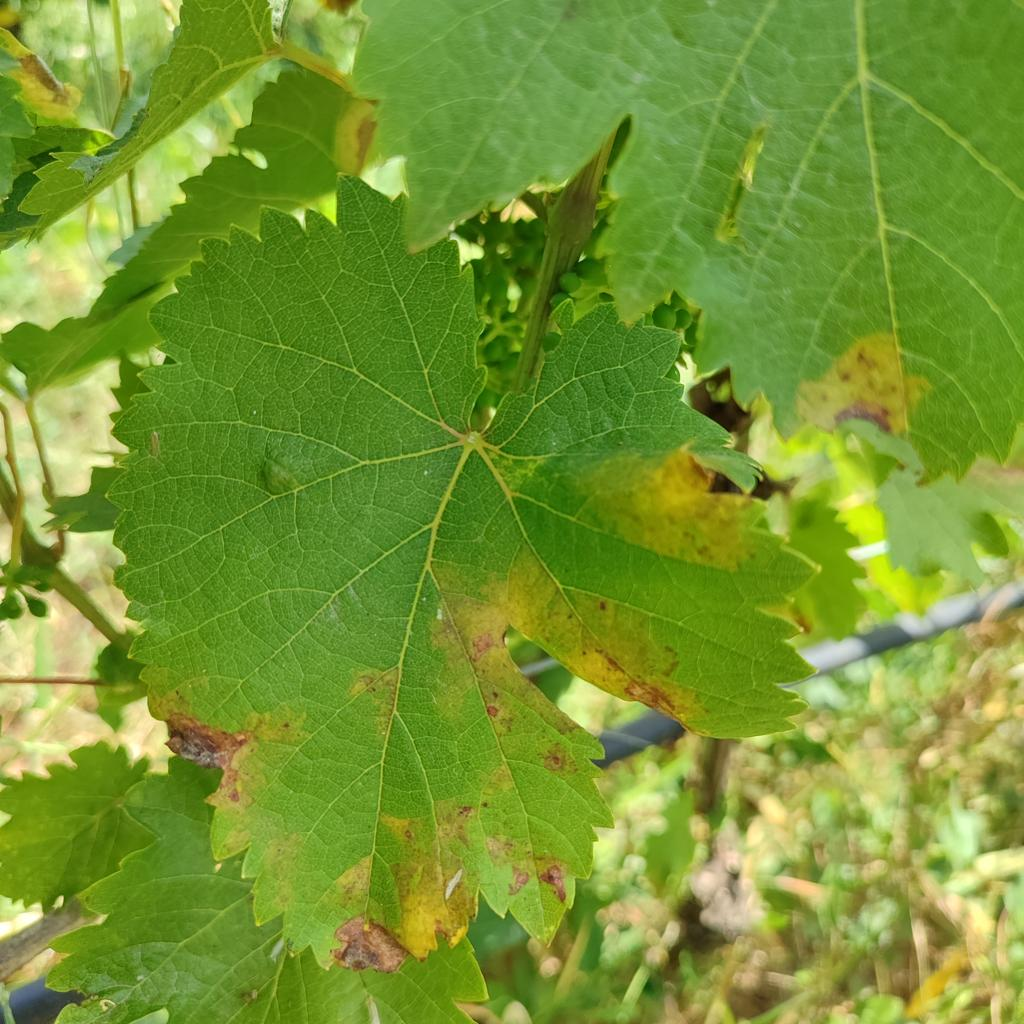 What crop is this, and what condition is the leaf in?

grapevine, downy mildew
